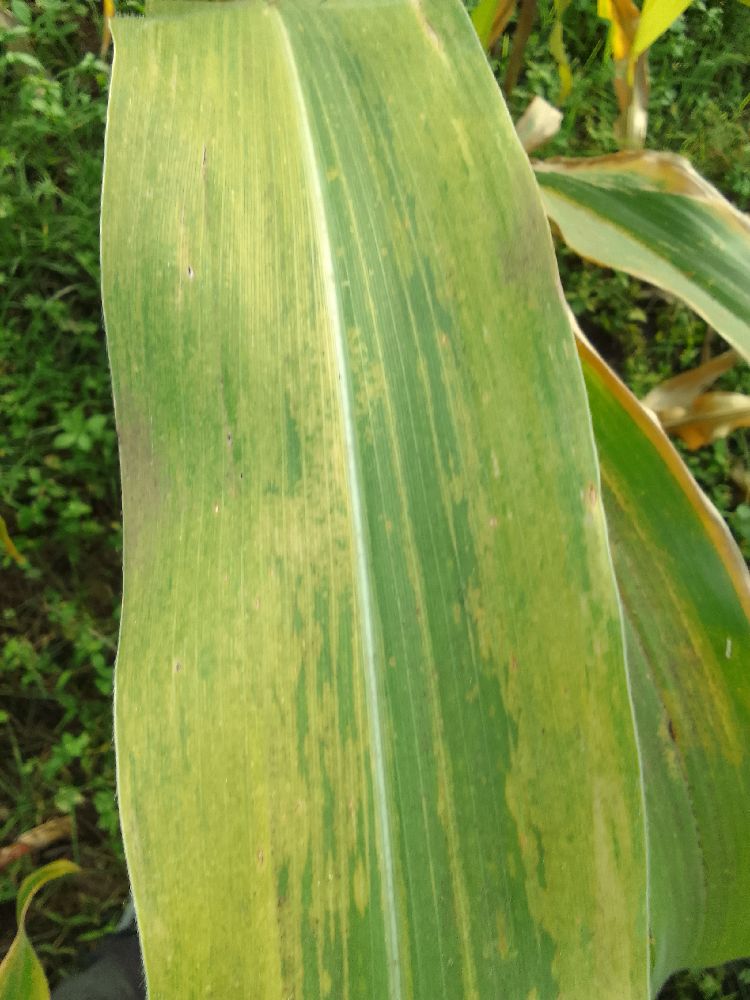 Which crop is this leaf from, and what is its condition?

maize, maize lethal necrosis
